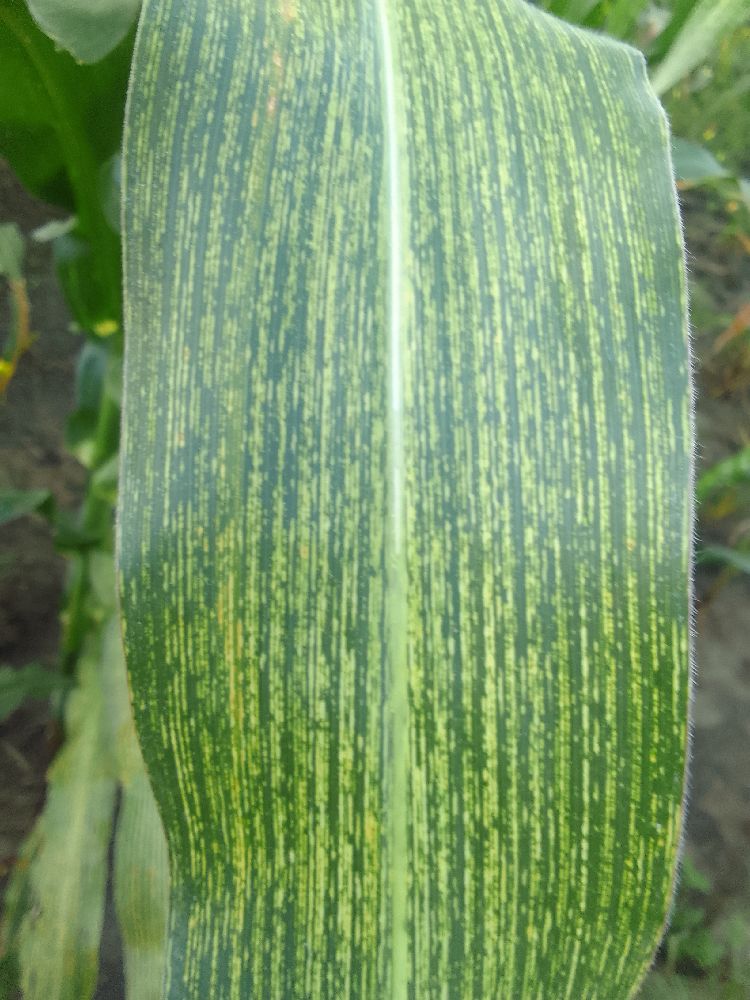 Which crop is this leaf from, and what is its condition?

maize, maize streak virus
